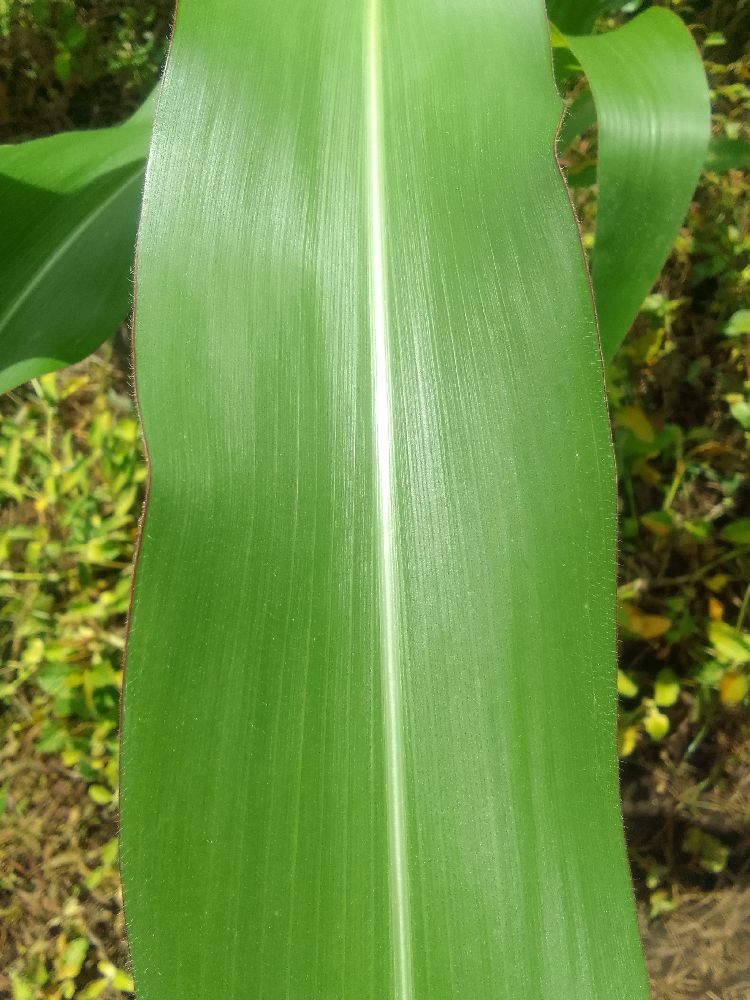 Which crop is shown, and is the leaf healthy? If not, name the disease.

maize, healthy
